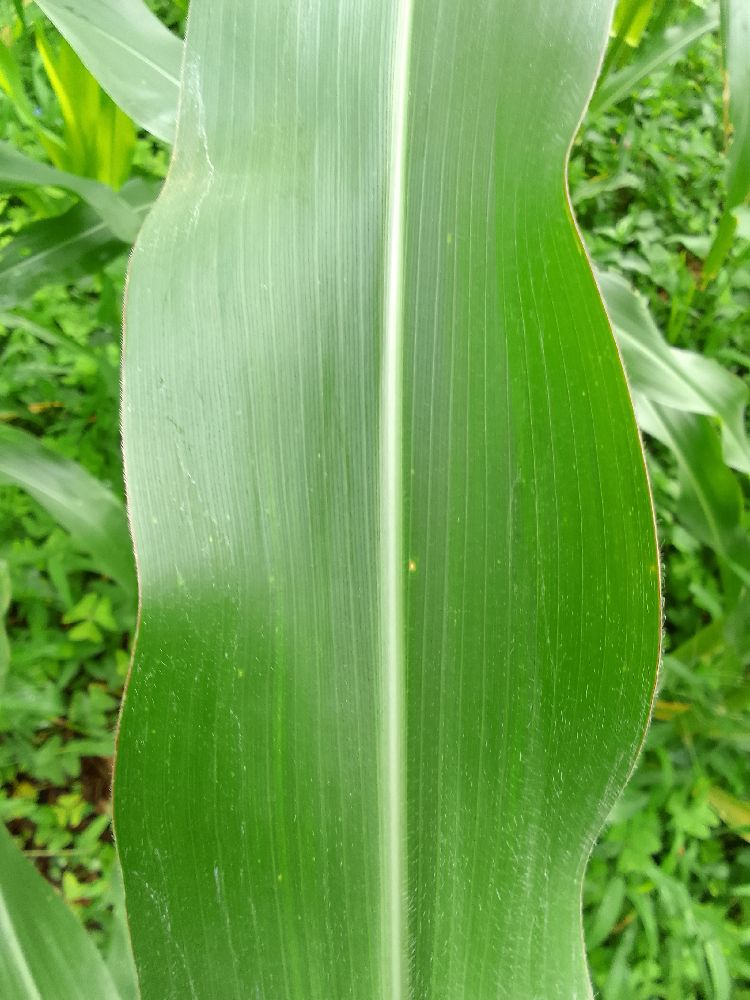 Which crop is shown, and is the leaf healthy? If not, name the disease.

maize, healthy
